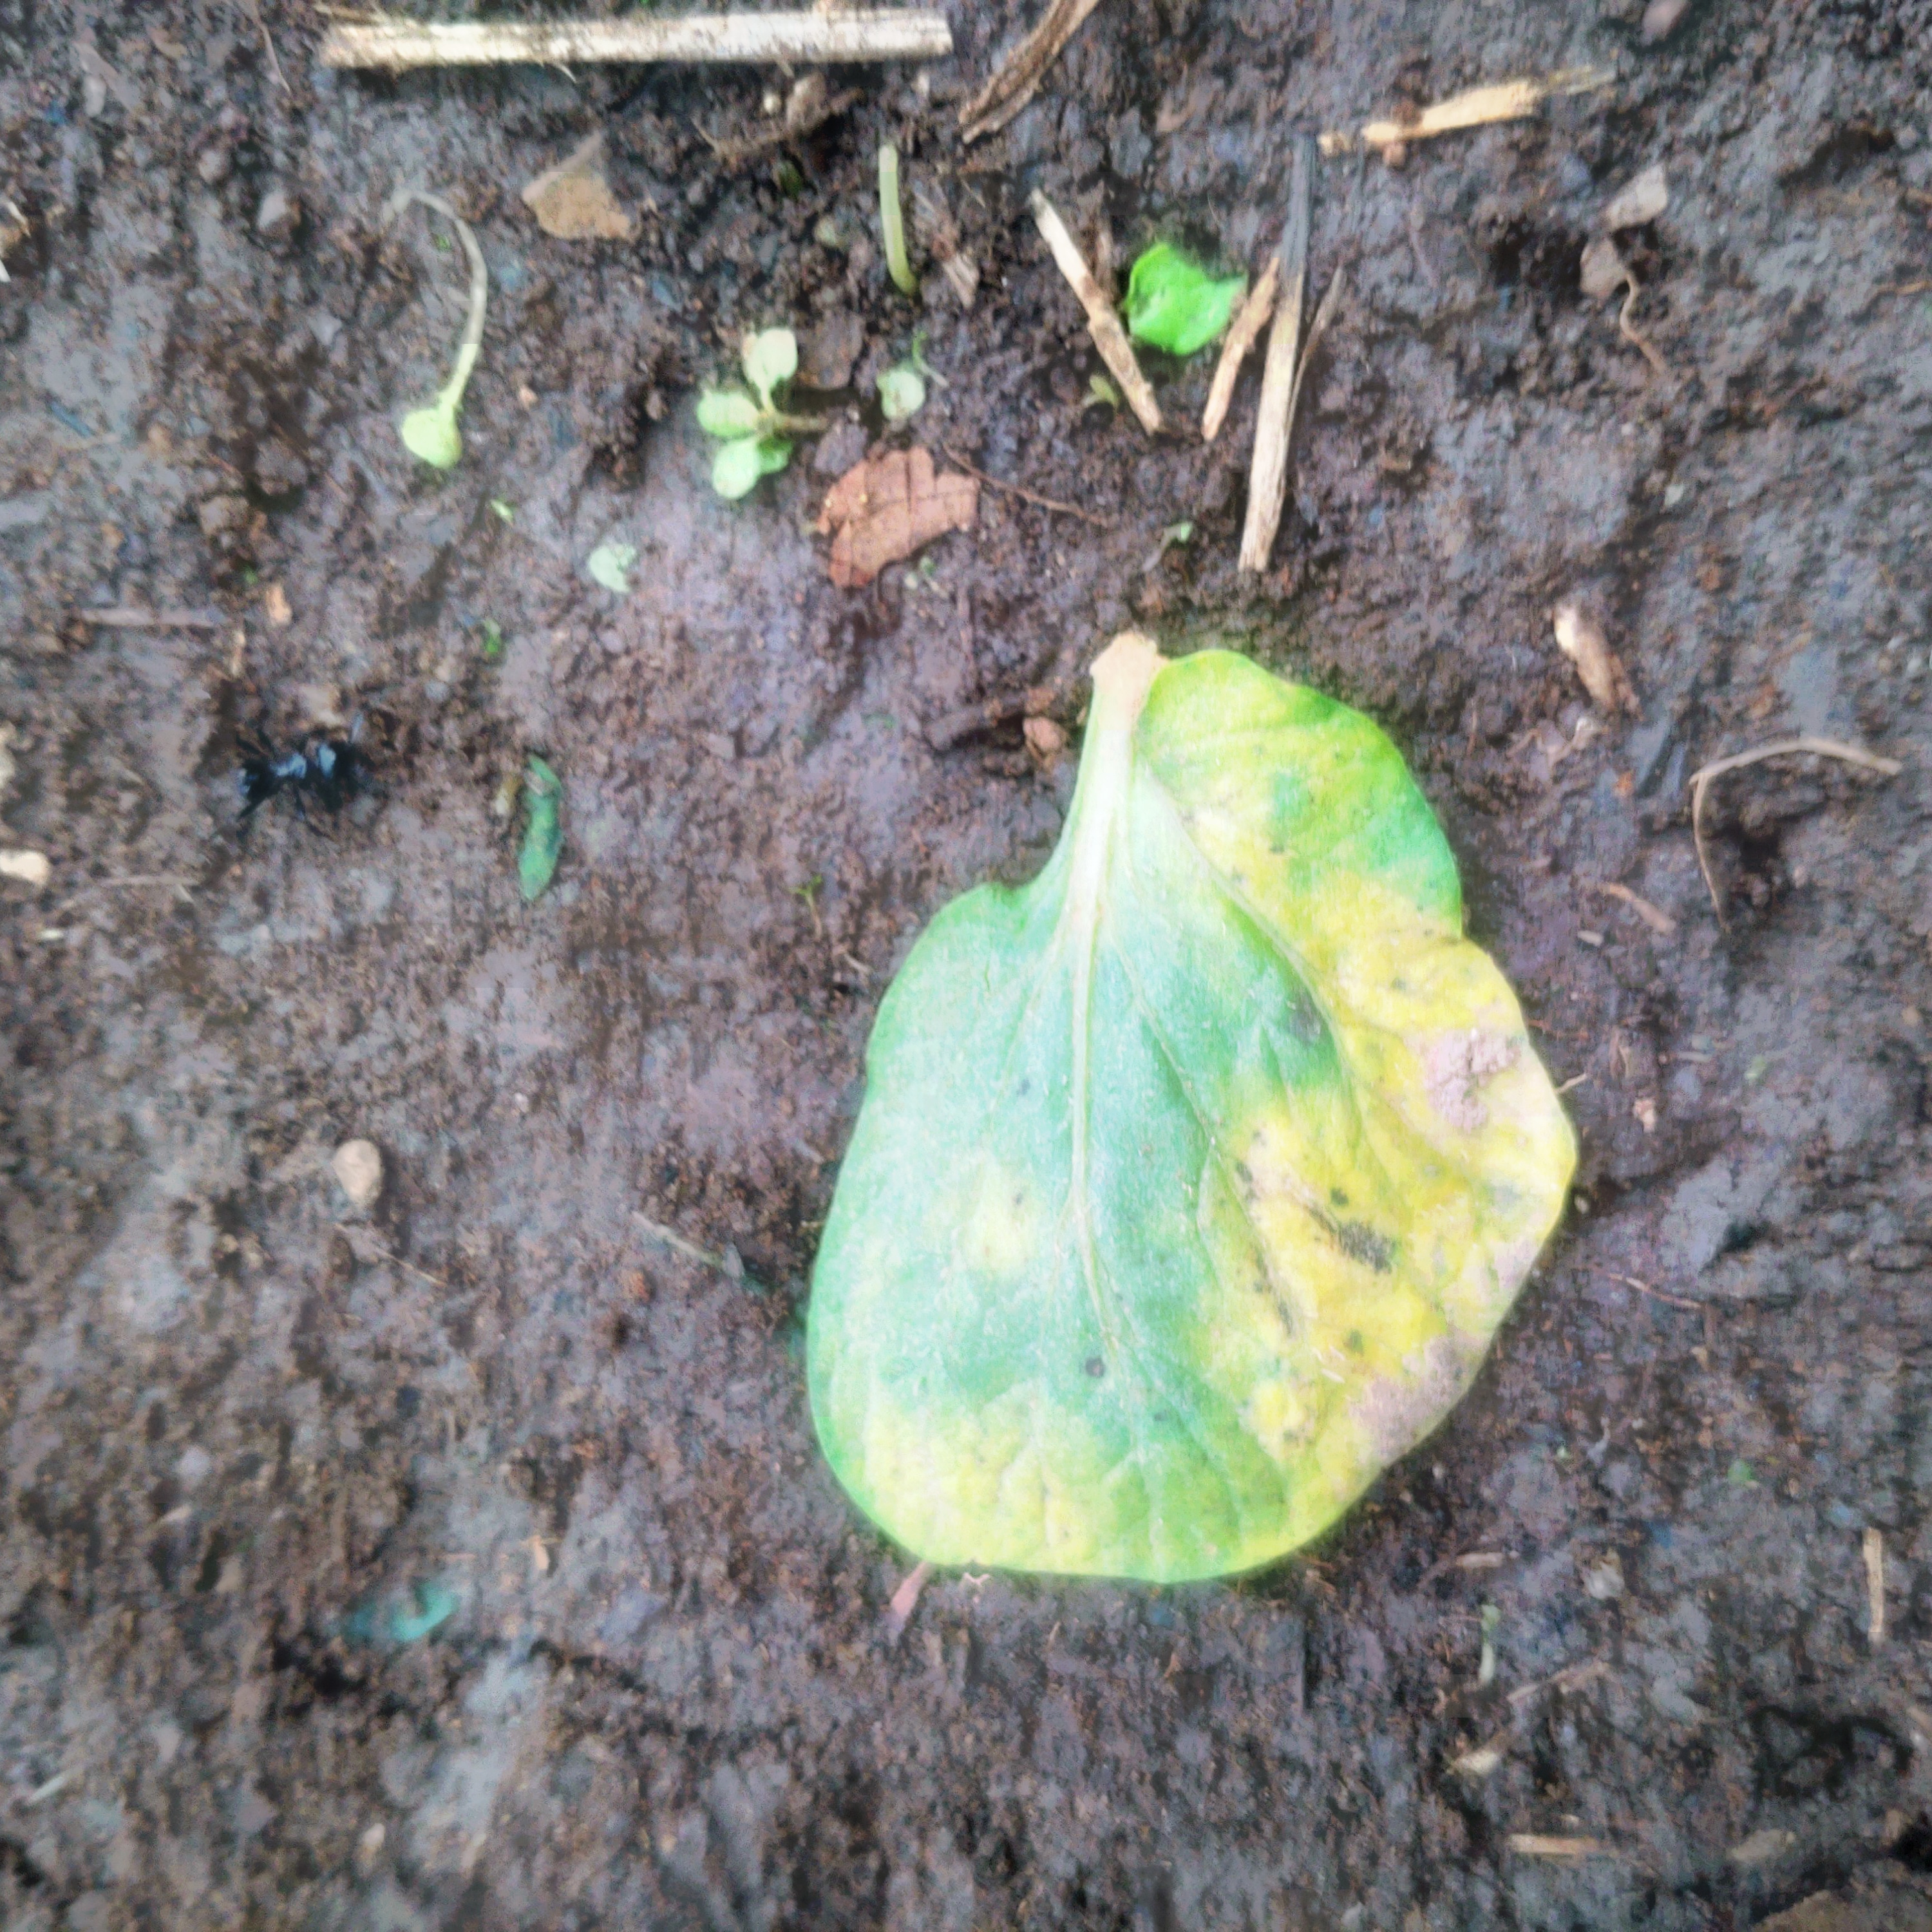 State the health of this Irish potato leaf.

late blight
